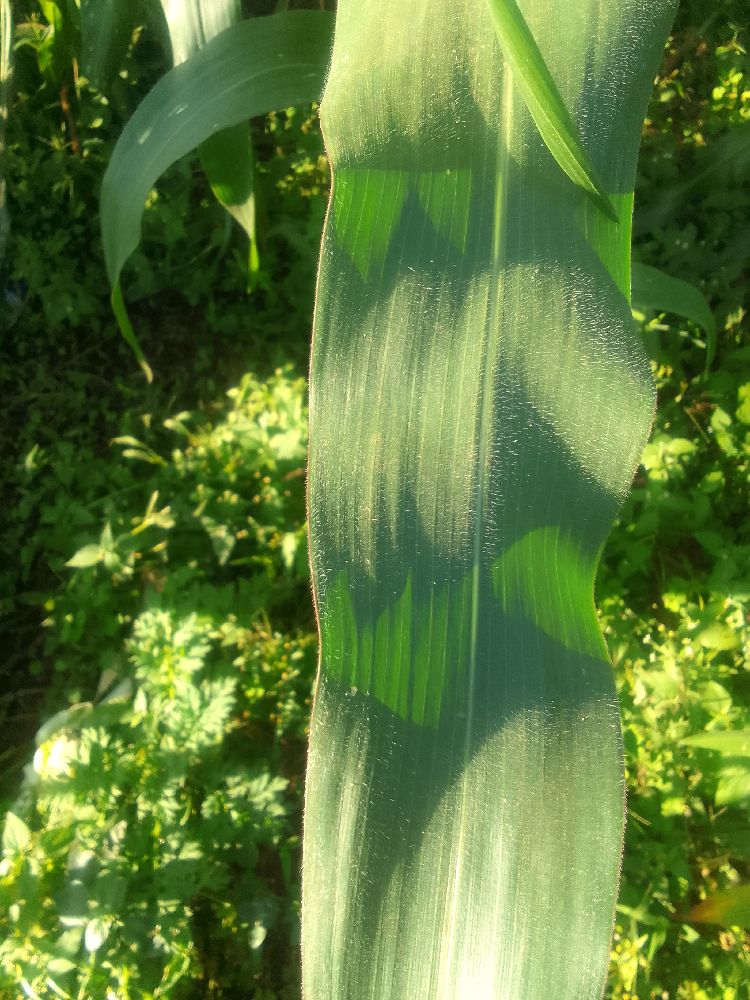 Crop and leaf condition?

maize, healthy
